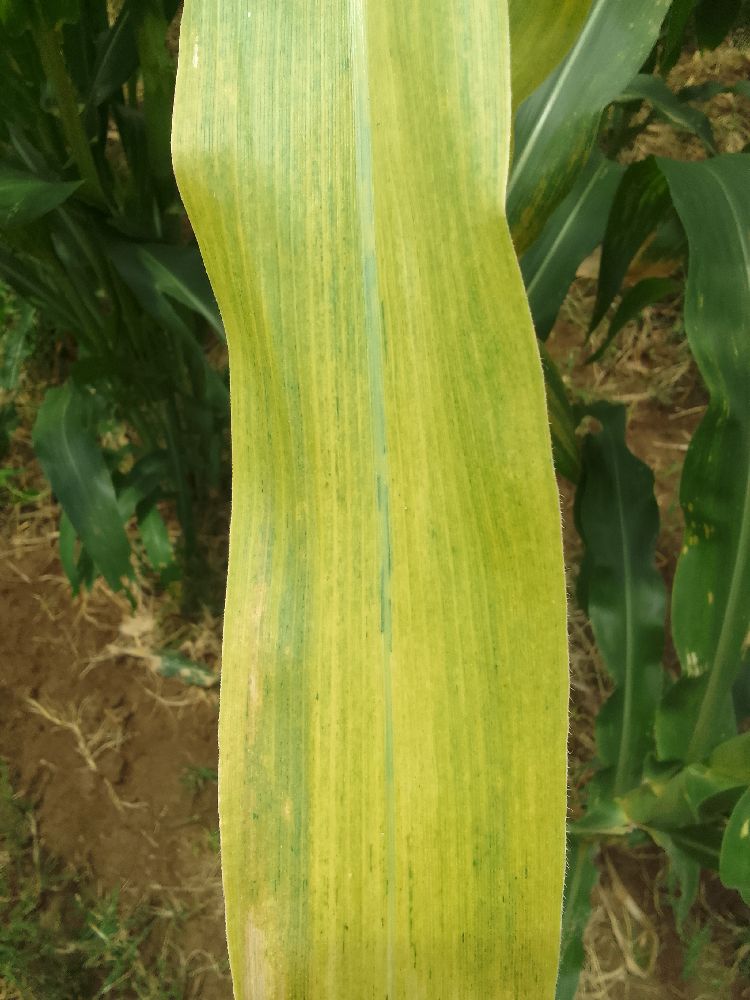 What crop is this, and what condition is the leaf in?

maize, maize lethal necrosis
